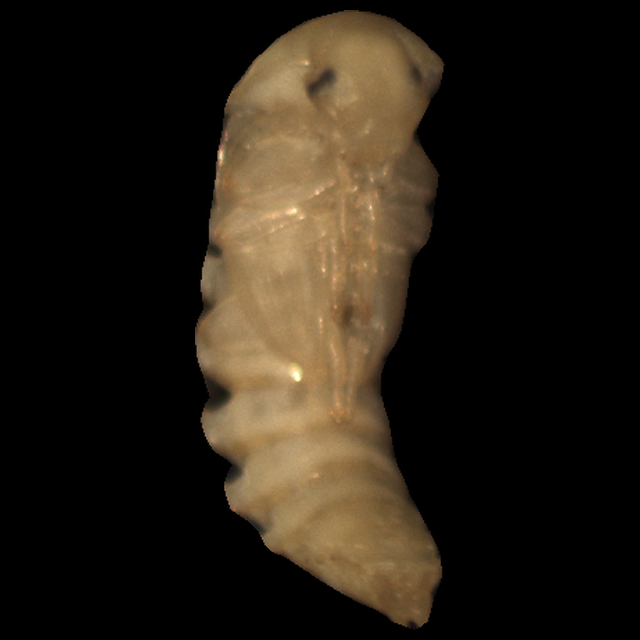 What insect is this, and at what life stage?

mealworm pupa
